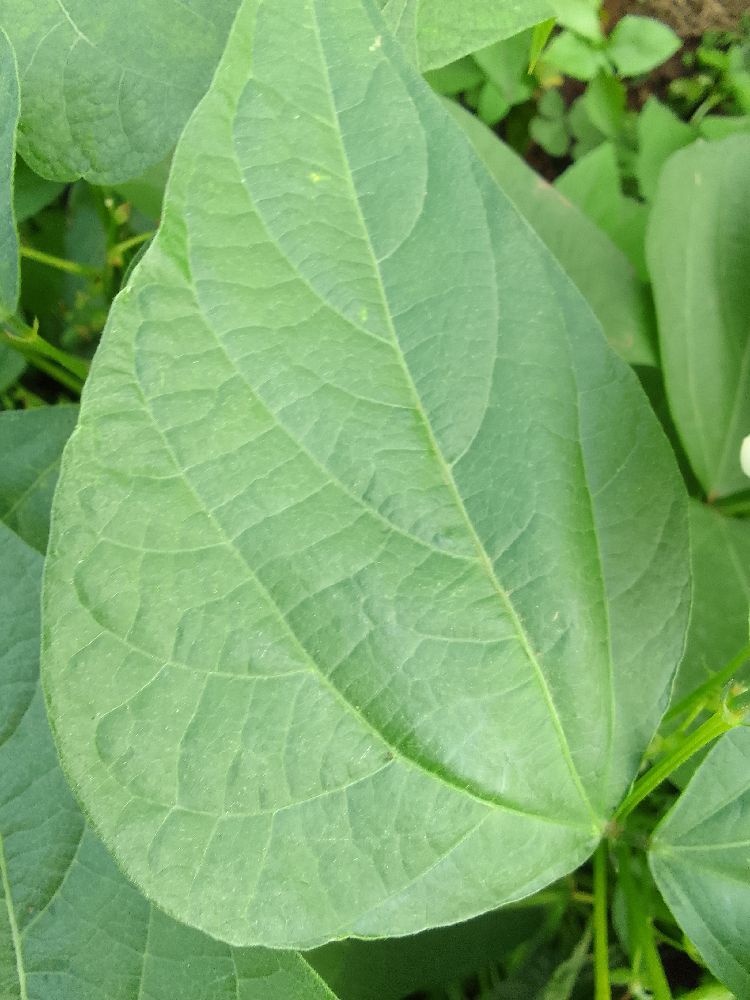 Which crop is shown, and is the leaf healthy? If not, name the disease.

common bean, healthy
